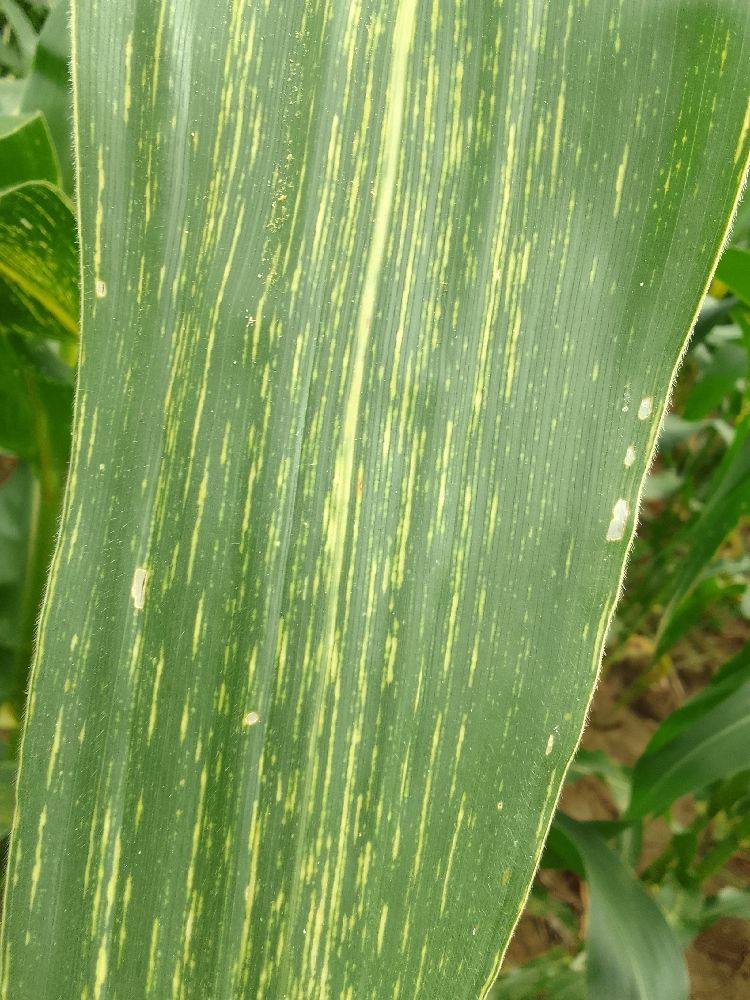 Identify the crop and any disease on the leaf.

maize, maize streak virus
